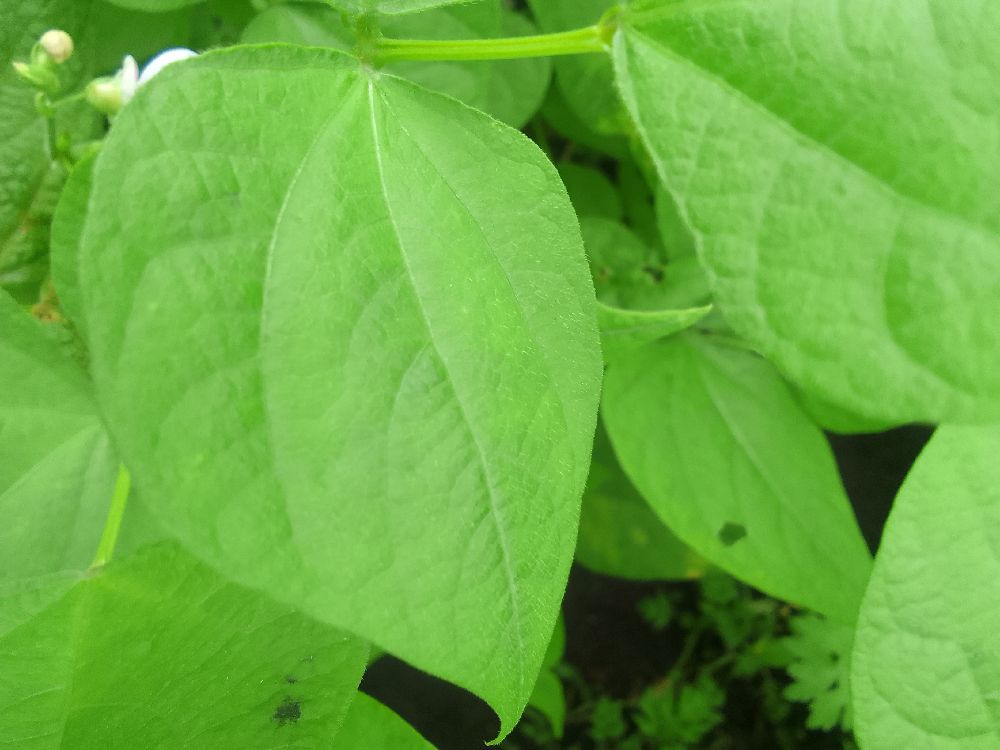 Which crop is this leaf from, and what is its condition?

common bean, healthy
